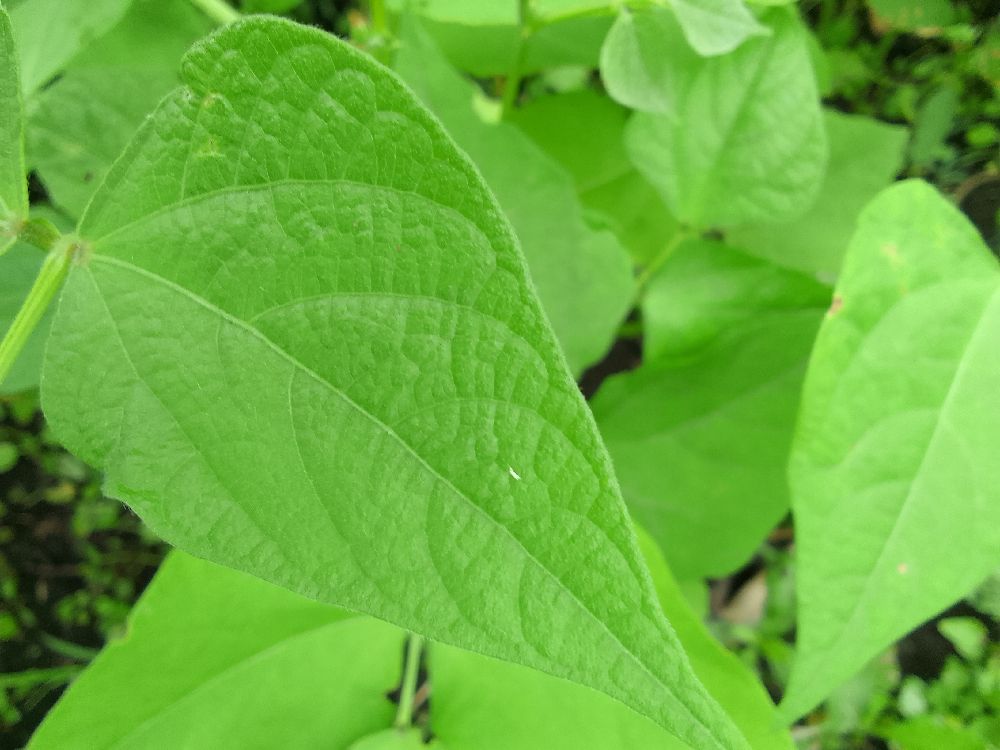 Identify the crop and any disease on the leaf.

common bean, healthy
